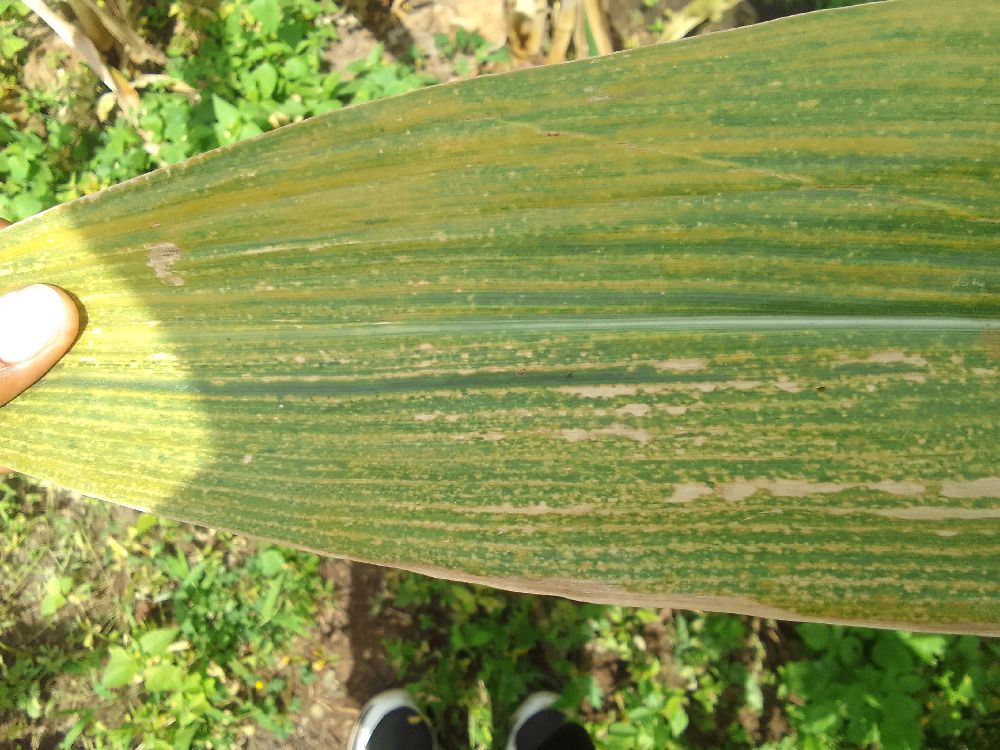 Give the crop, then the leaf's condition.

maize, maize lethal necrosis
